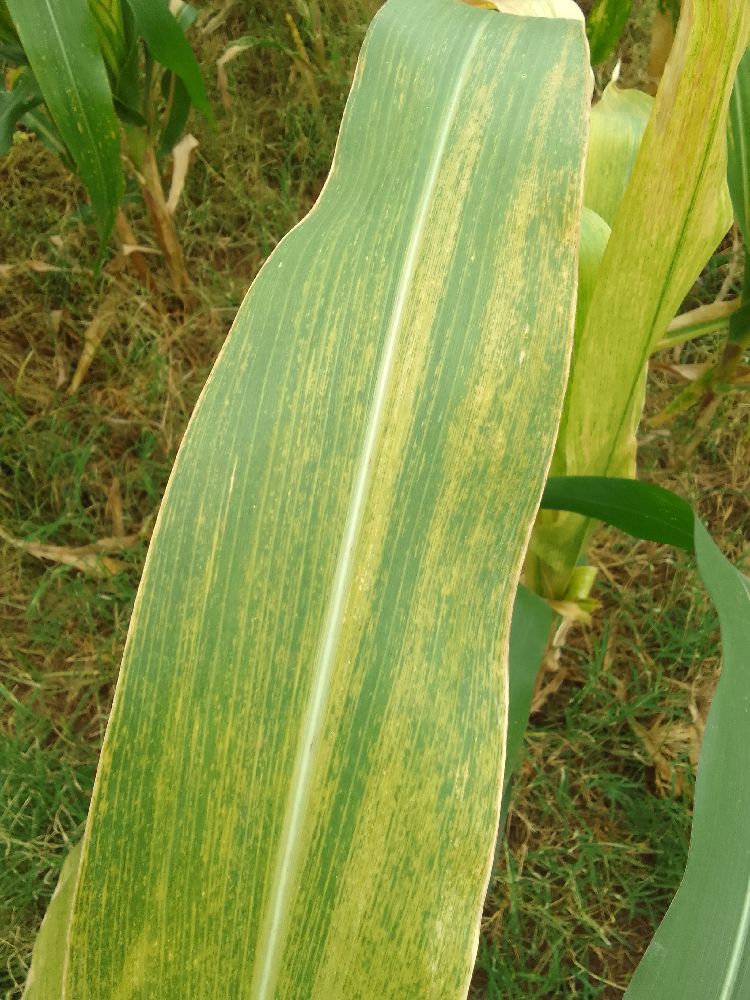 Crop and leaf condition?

maize, maize lethal necrosis
